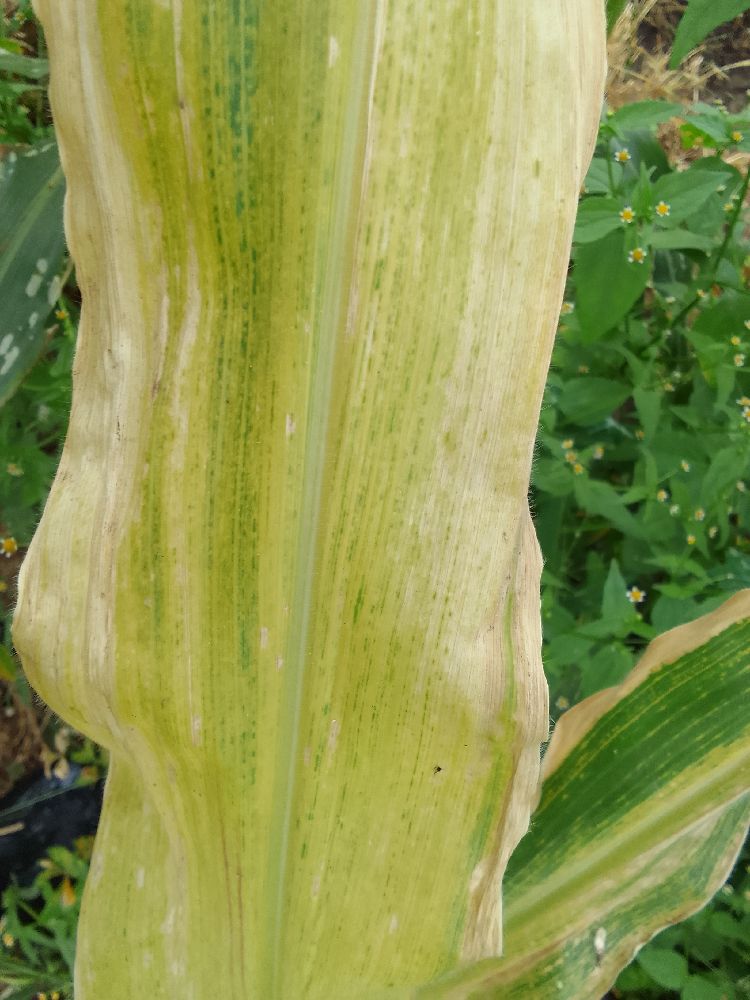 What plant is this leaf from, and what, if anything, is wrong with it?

maize, maize lethal necrosis
